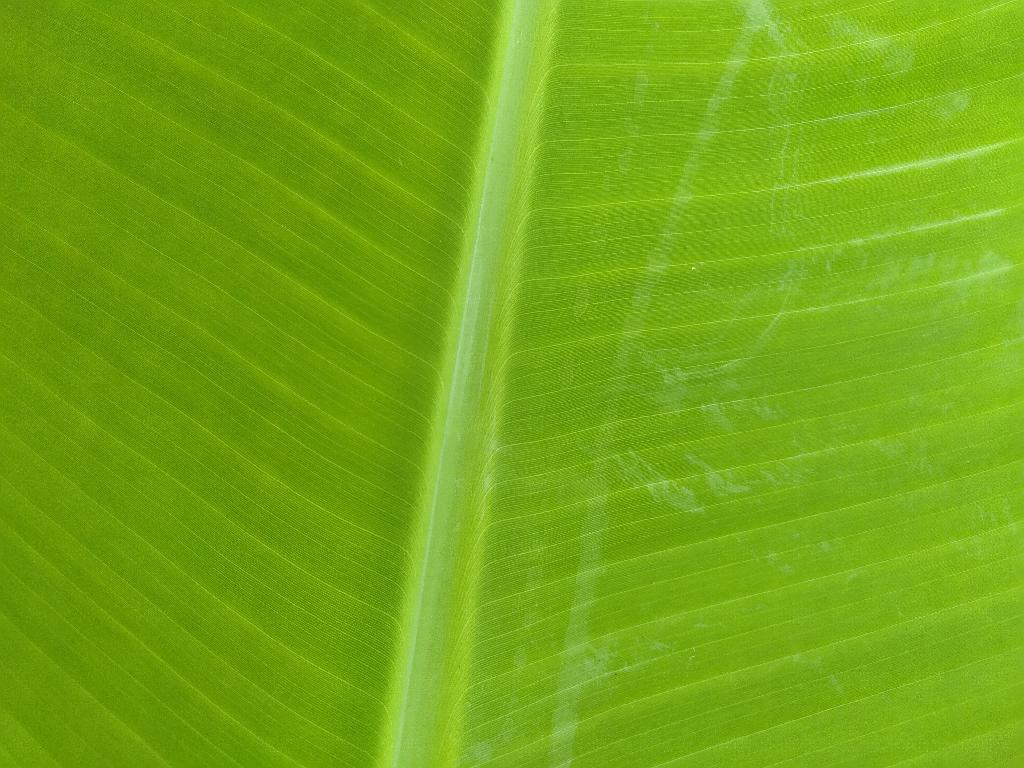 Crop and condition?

banana, healthy
